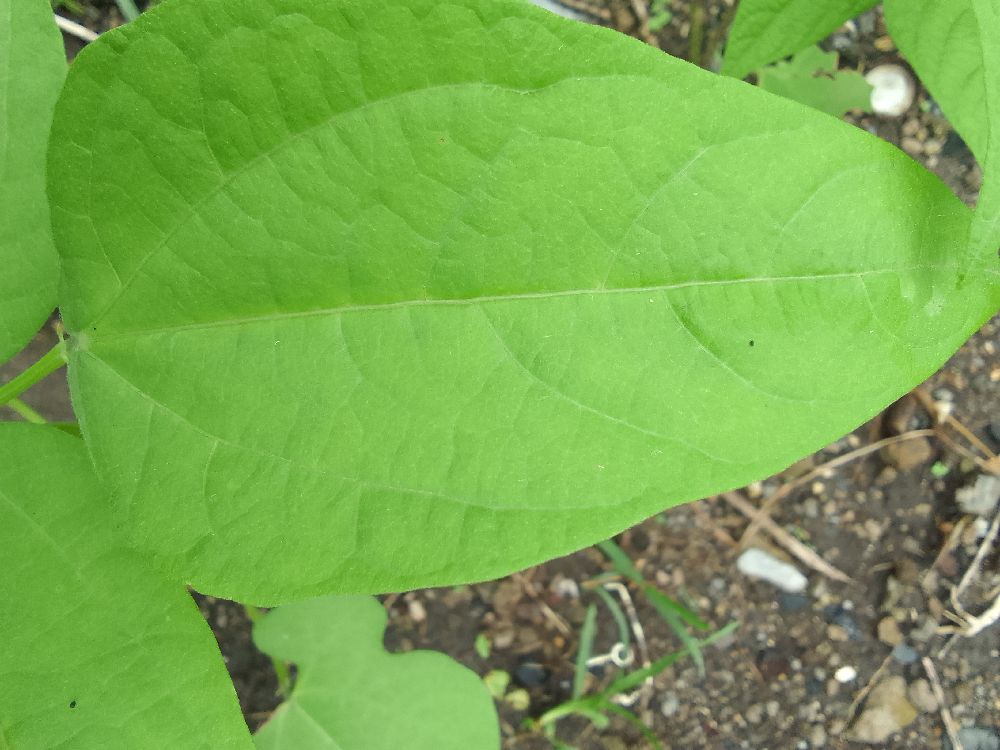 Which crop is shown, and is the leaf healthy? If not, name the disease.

common bean, healthy
